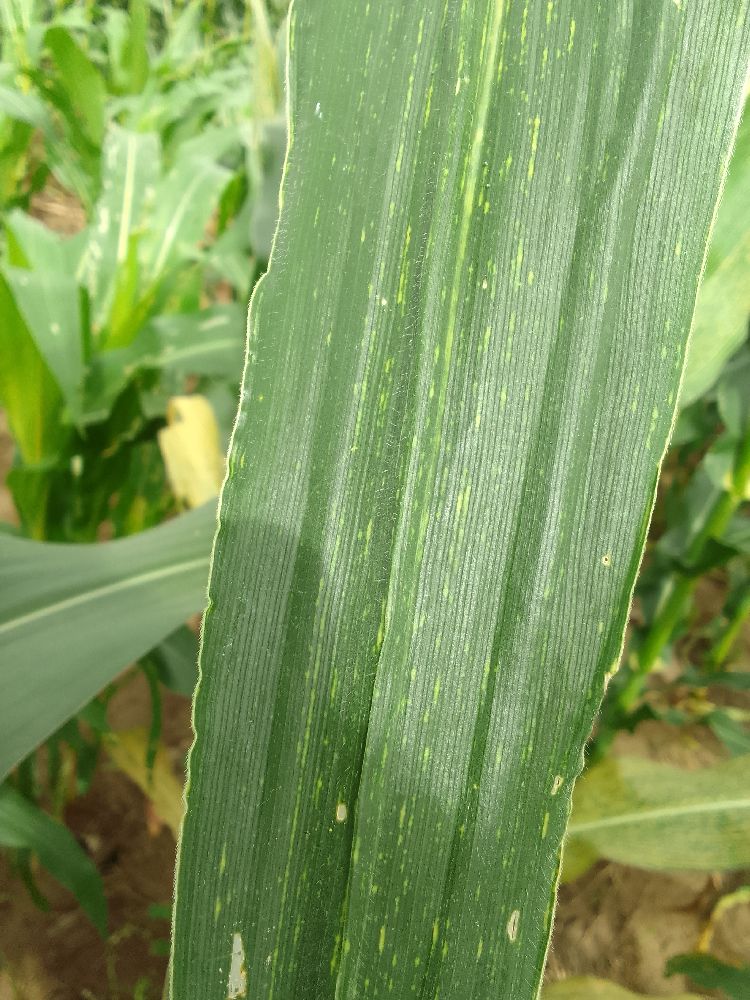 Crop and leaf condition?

maize, maize streak virus
